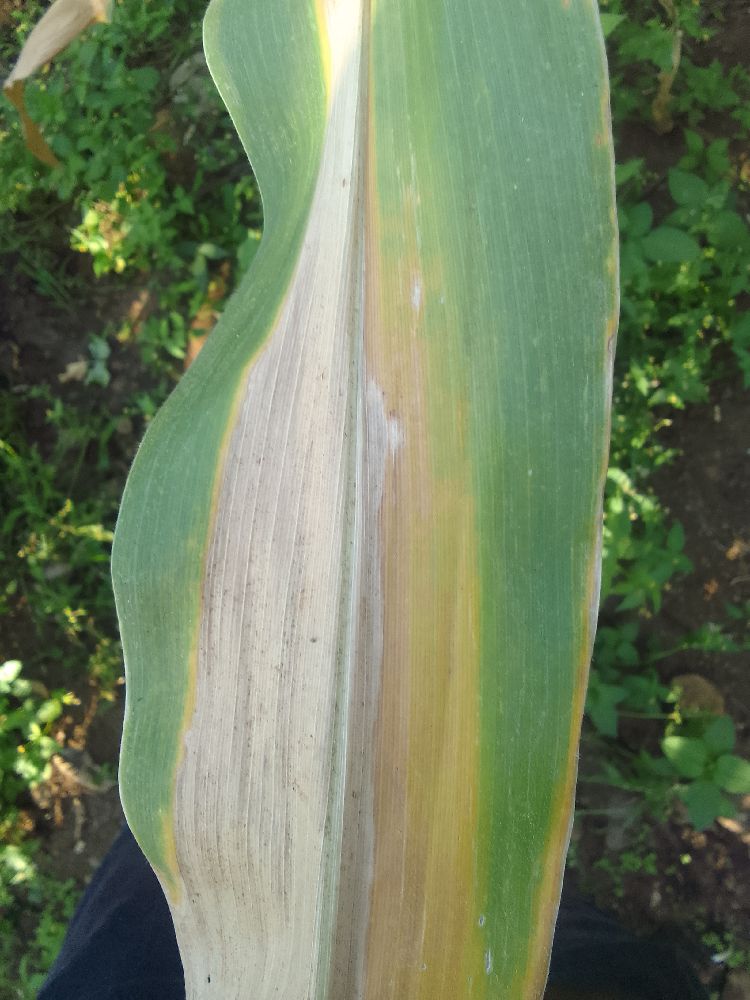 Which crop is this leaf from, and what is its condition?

maize, maize lethal necrosis
